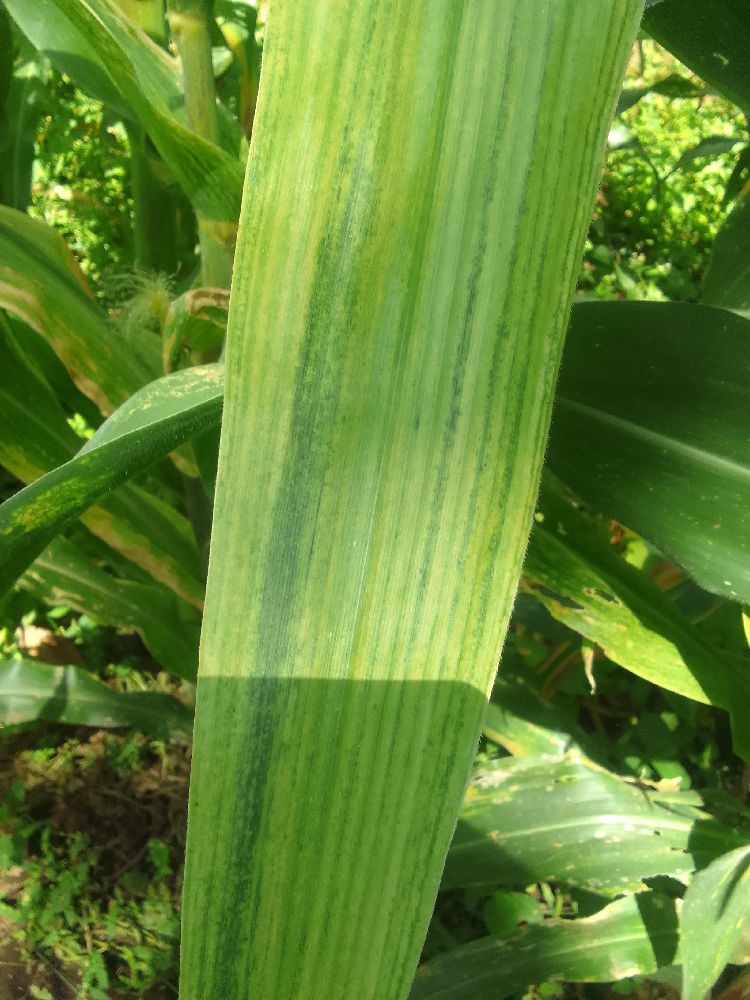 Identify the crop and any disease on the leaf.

maize, maize lethal necrosis
